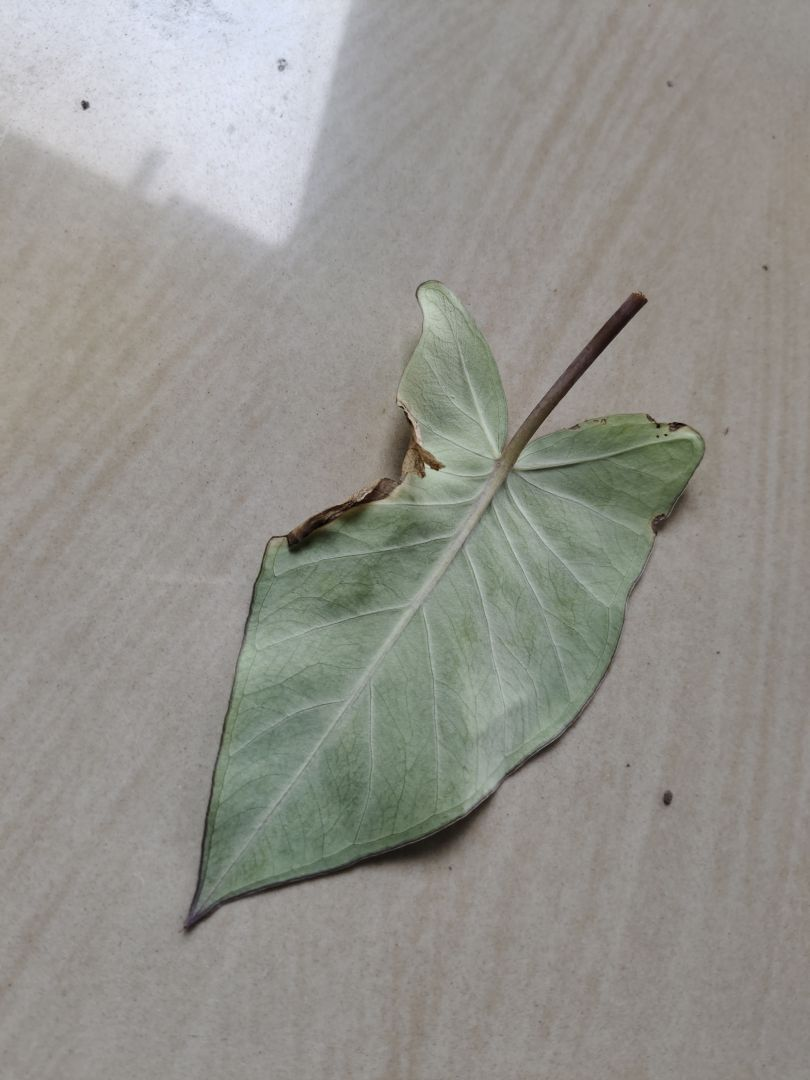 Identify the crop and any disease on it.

taro, leaf blight
